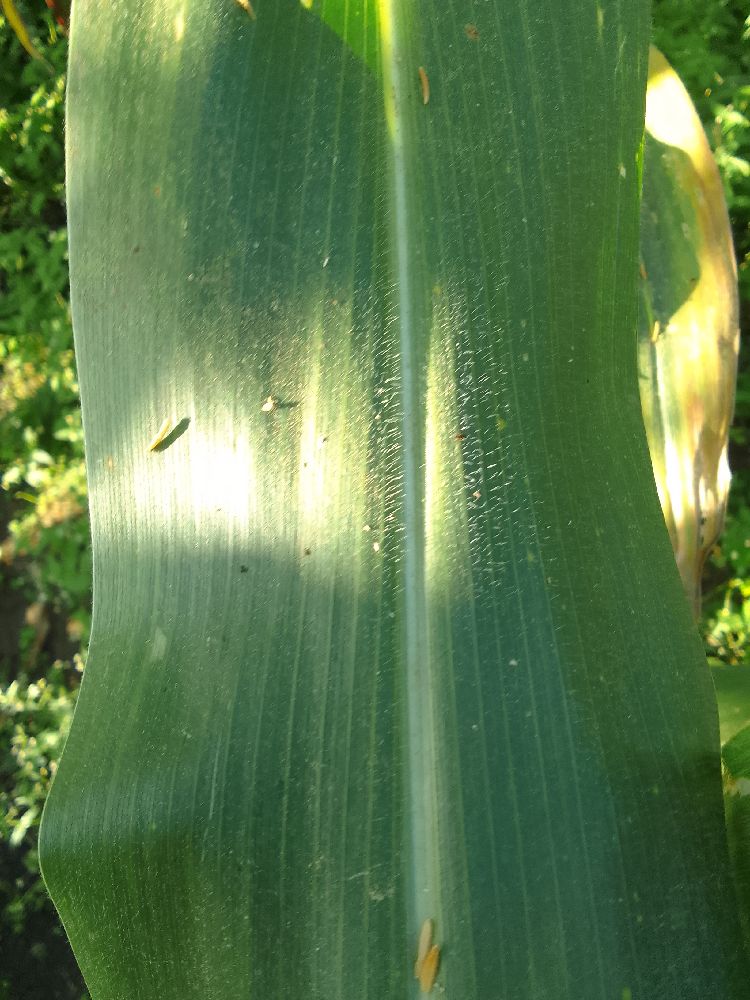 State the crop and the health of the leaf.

maize, healthy
